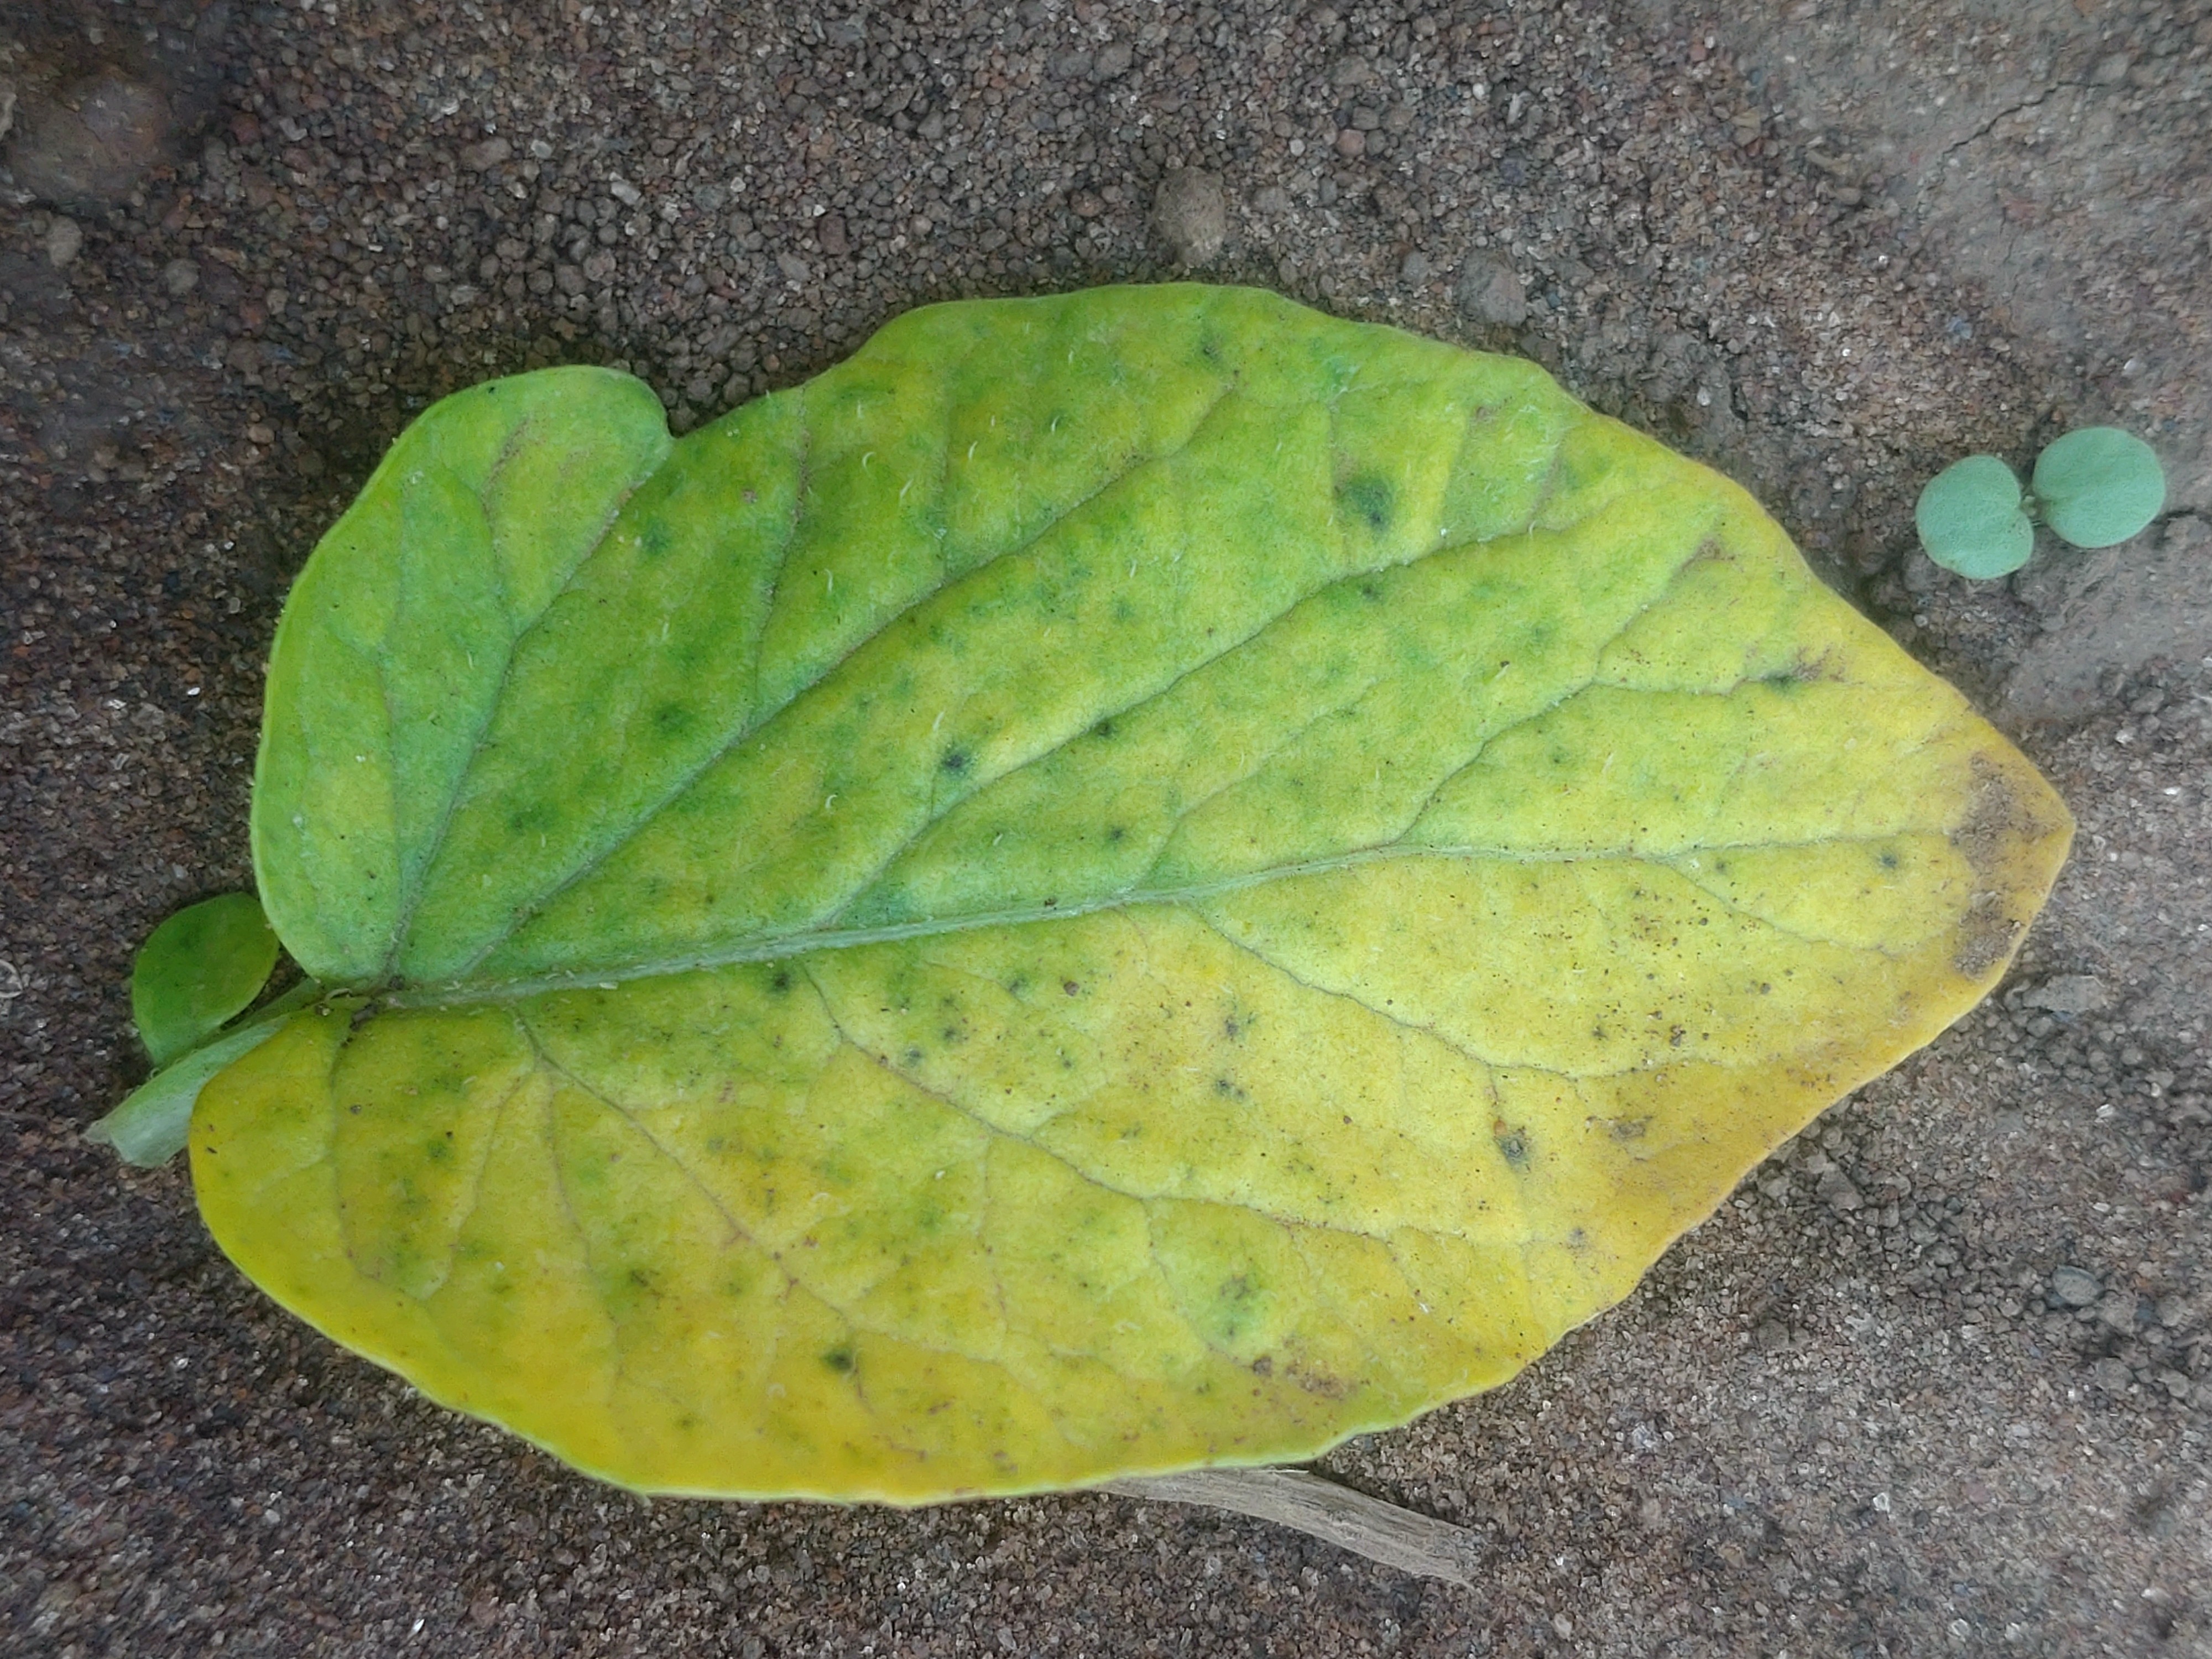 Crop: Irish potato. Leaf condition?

late blight
